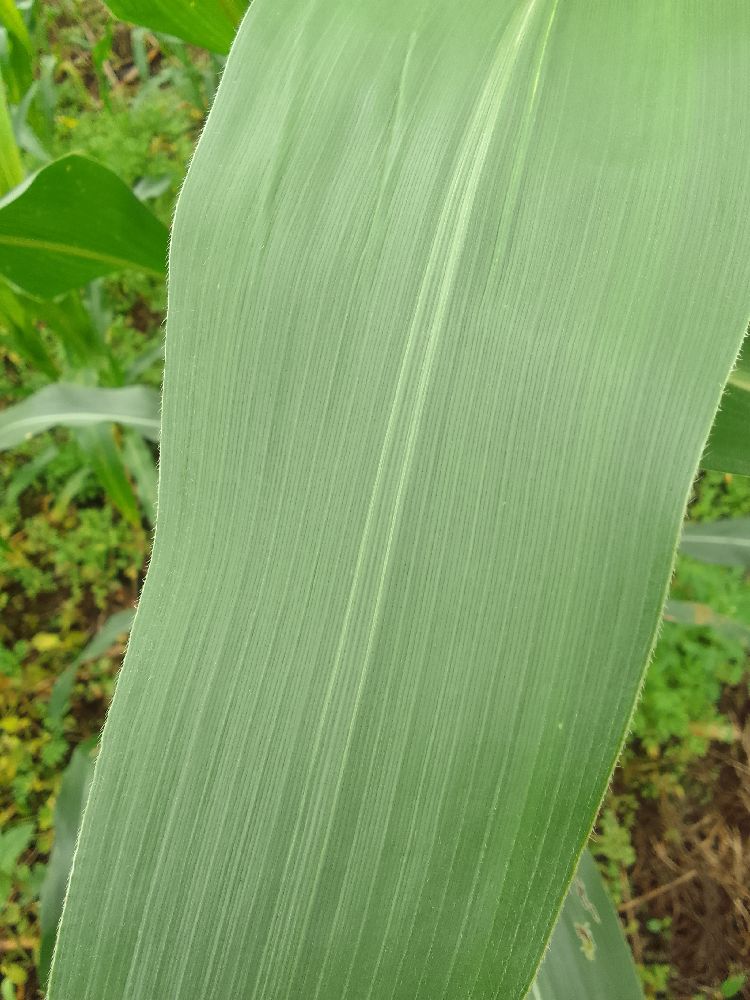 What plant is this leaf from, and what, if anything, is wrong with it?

maize, healthy
